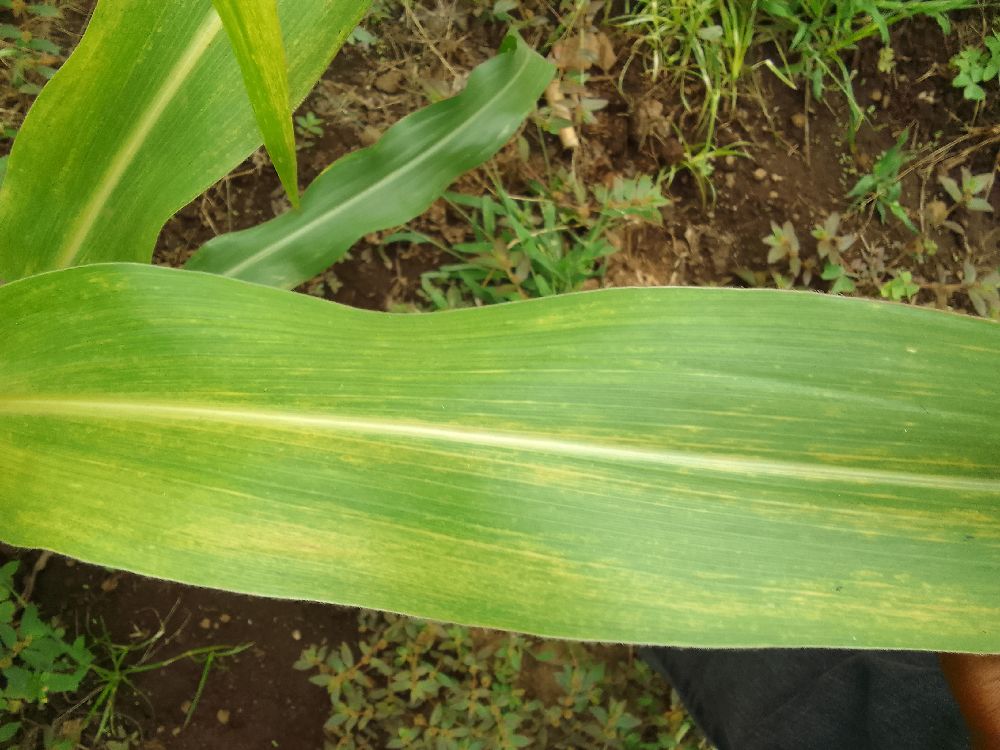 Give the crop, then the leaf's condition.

maize, maize lethal necrosis
